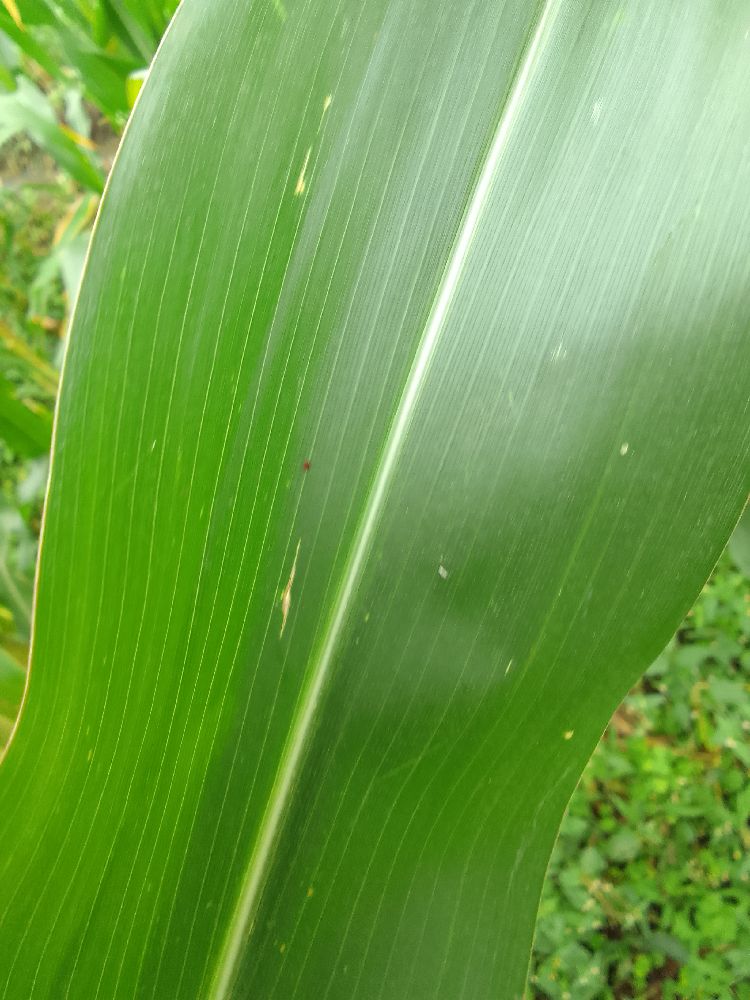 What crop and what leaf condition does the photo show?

maize, healthy
